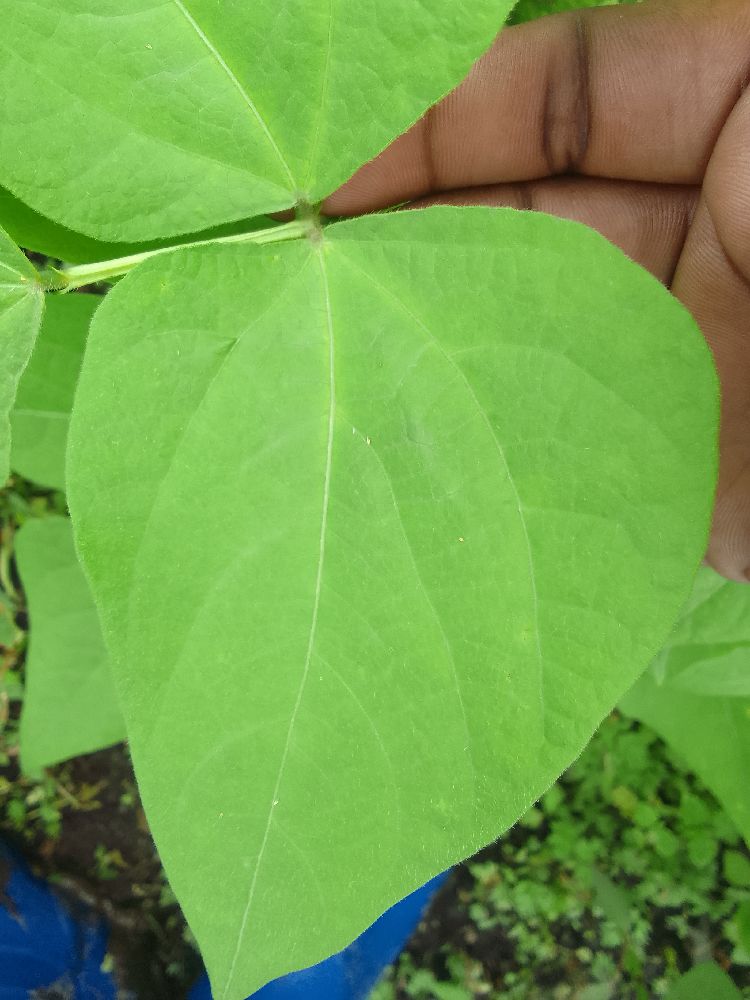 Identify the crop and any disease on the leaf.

common bean, healthy
